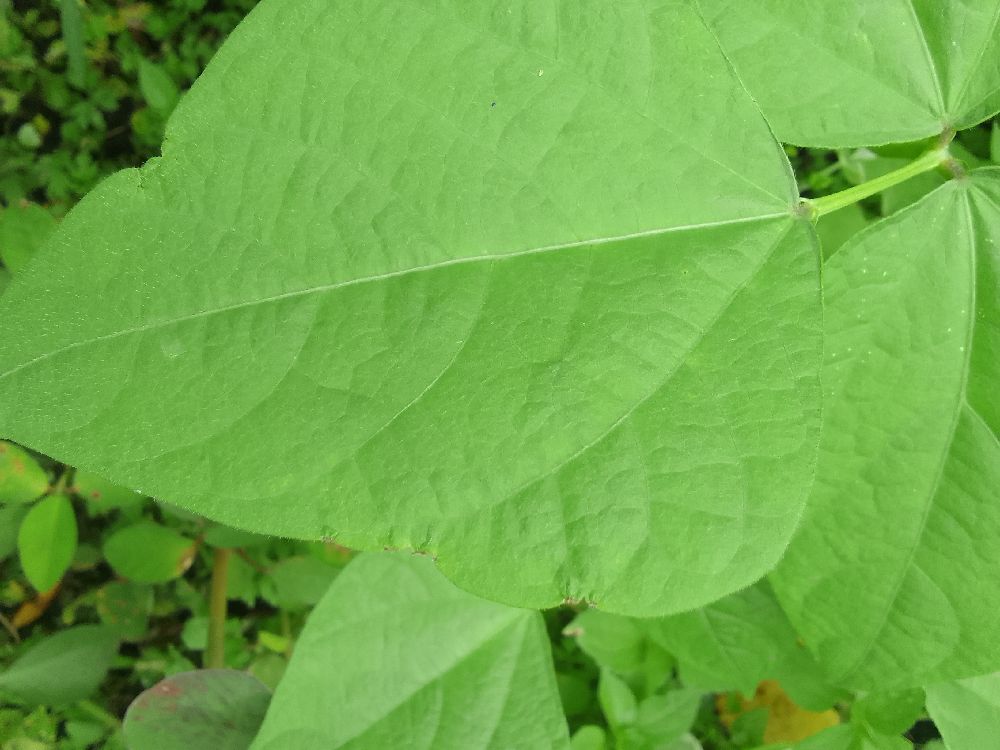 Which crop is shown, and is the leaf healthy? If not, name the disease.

common bean, healthy
